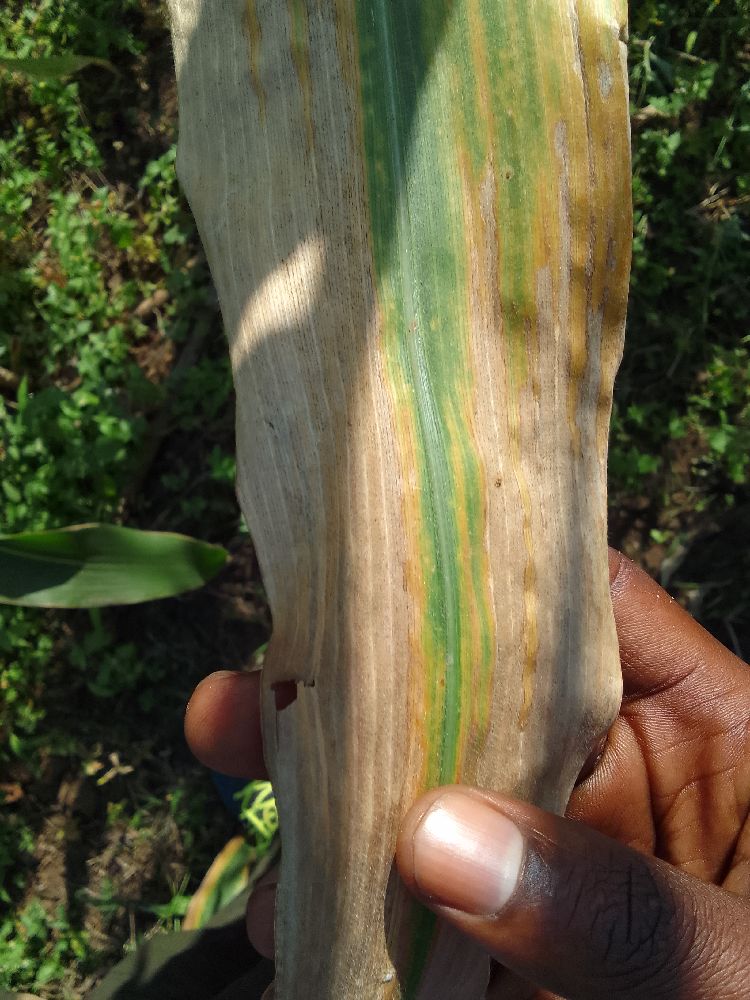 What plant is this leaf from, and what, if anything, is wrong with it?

maize, maize lethal necrosis
